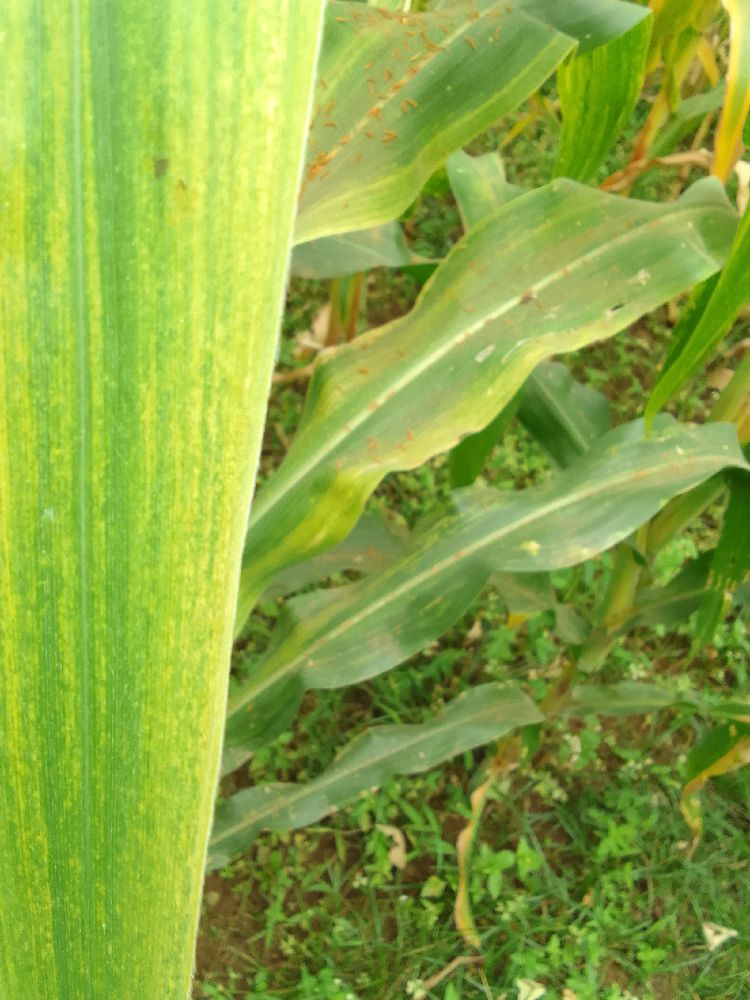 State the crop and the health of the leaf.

maize, maize lethal necrosis
